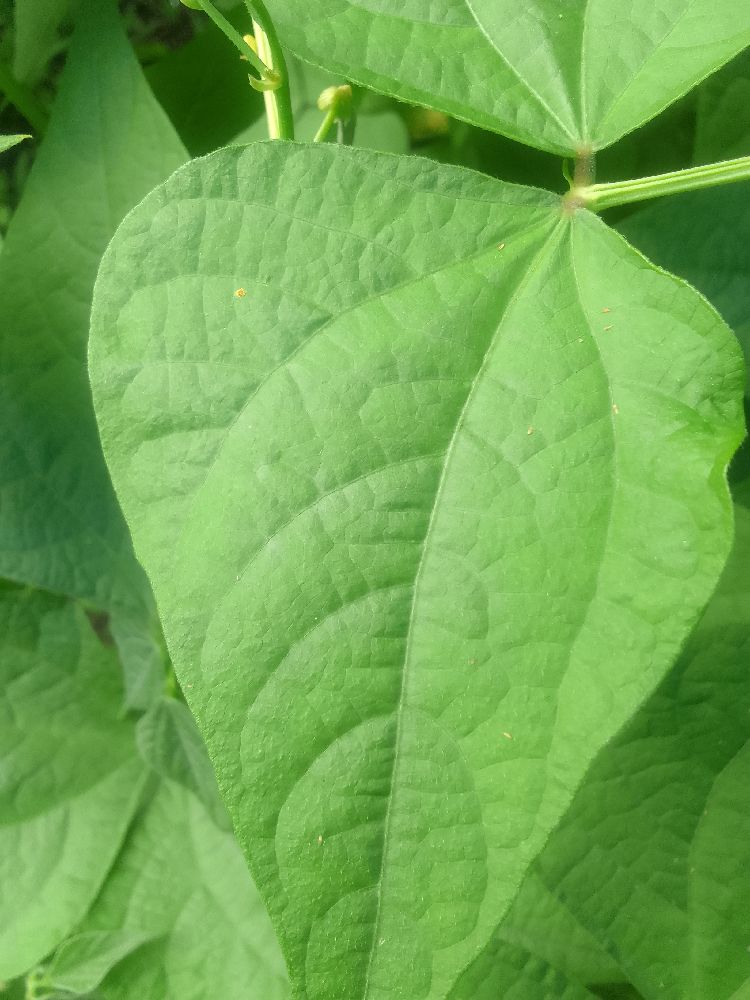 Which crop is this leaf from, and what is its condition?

common bean, healthy
